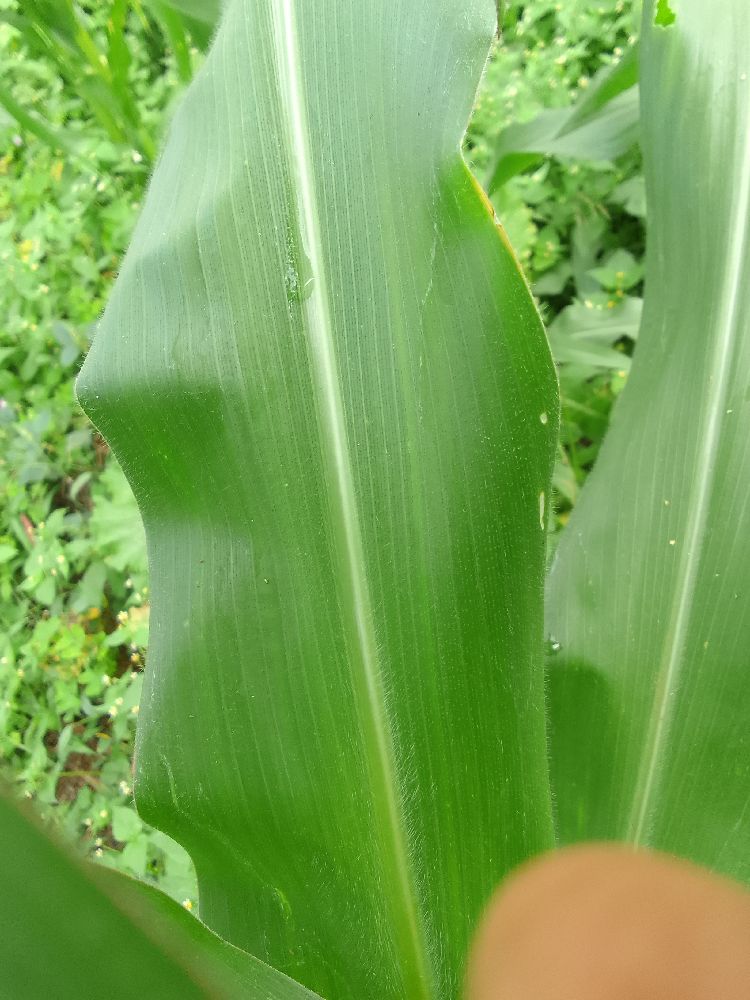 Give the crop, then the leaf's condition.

maize, healthy
